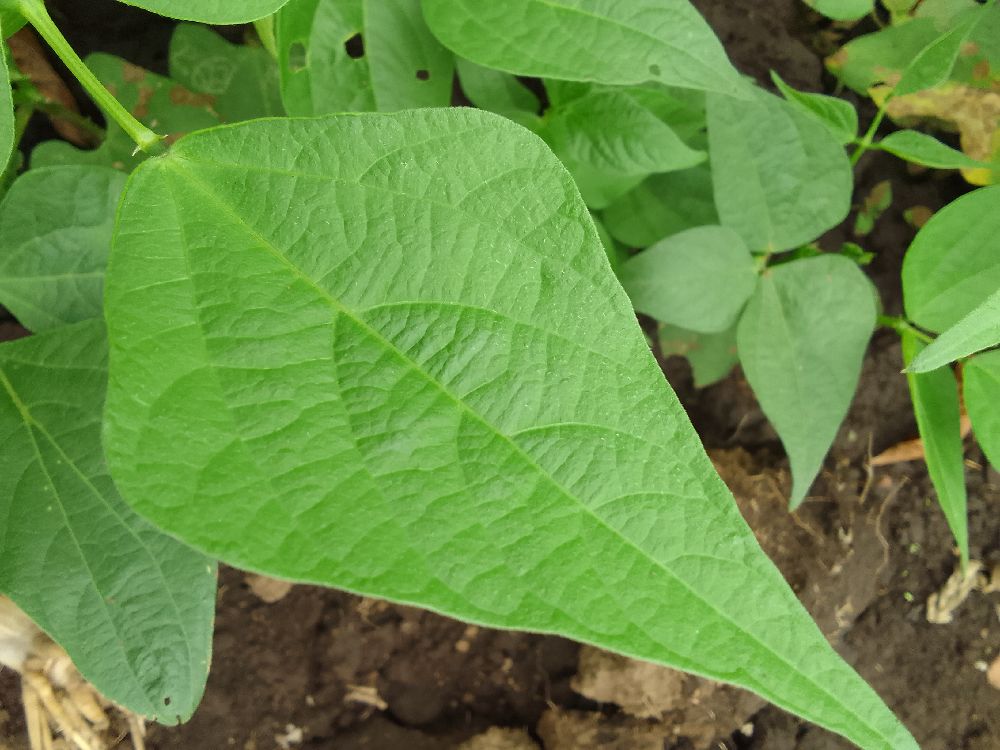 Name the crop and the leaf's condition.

common bean, healthy
